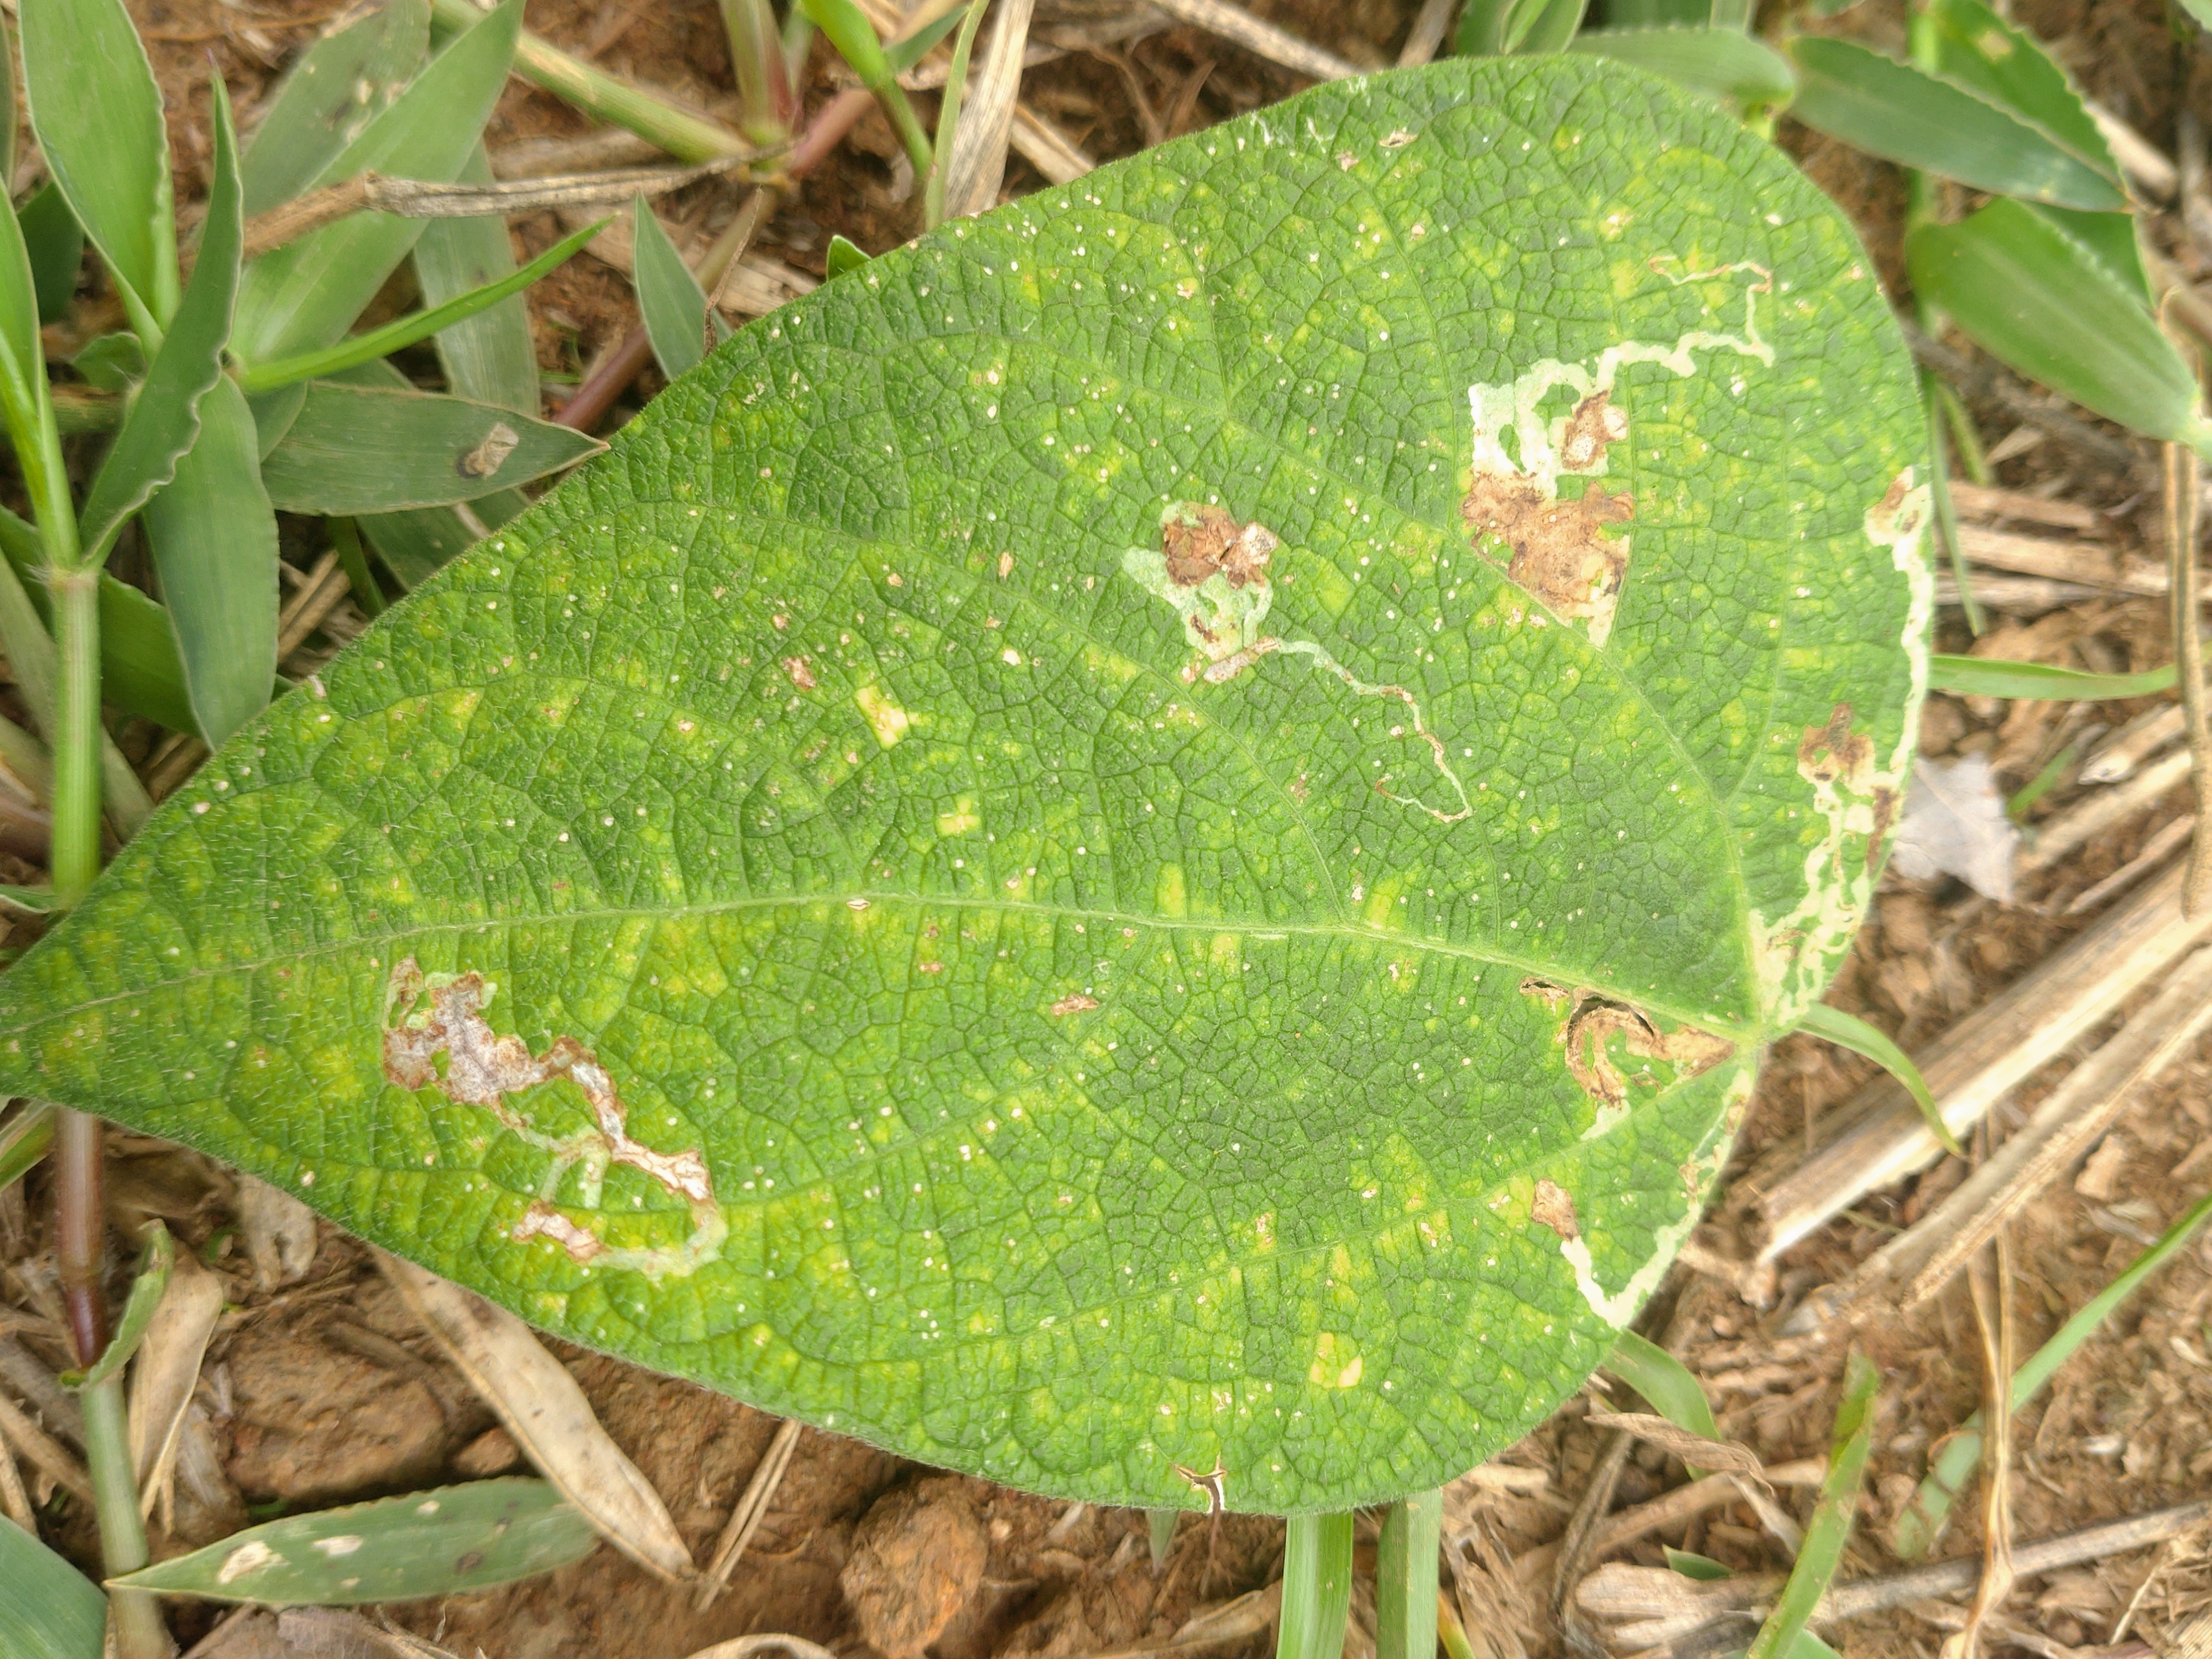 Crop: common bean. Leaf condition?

rust
